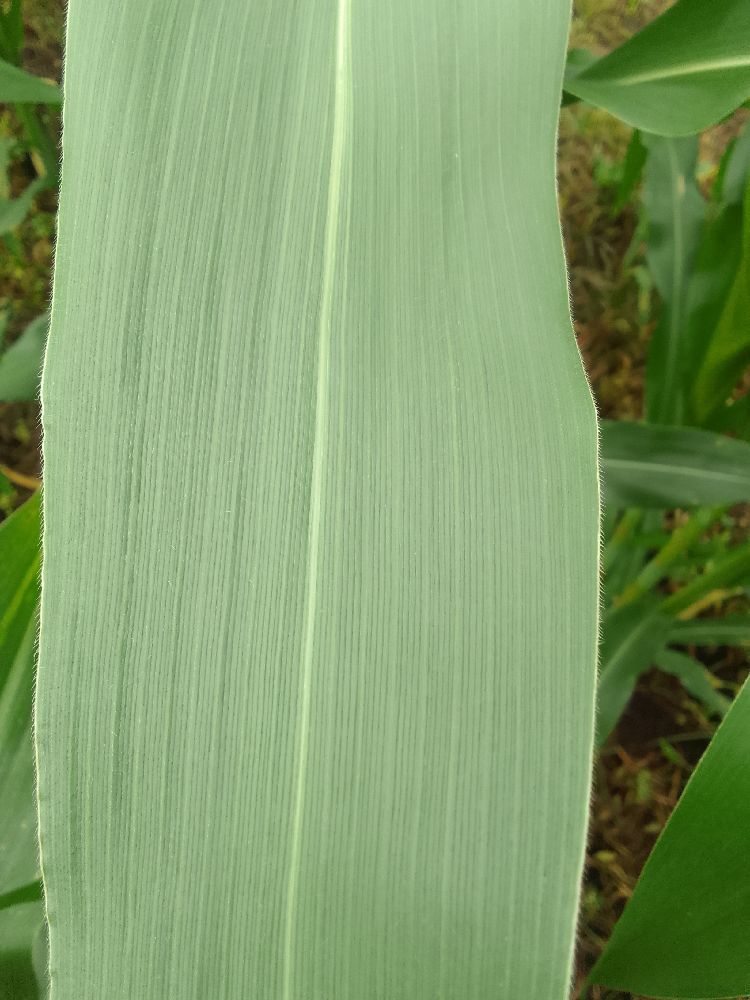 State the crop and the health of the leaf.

maize, healthy
